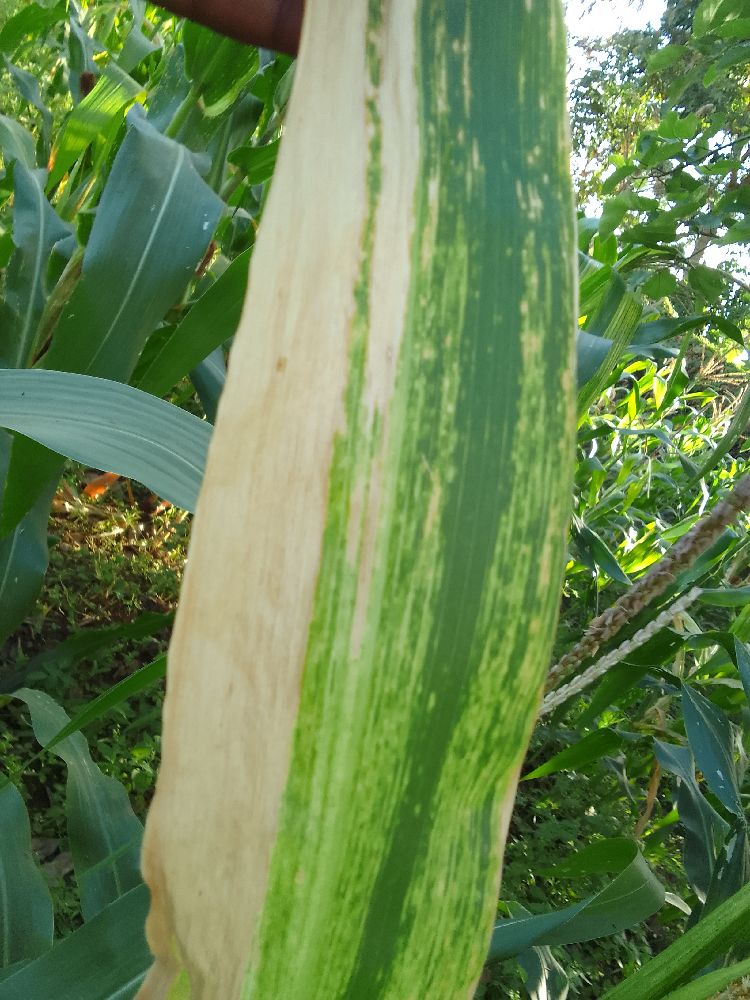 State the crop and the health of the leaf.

maize, maize lethal necrosis
